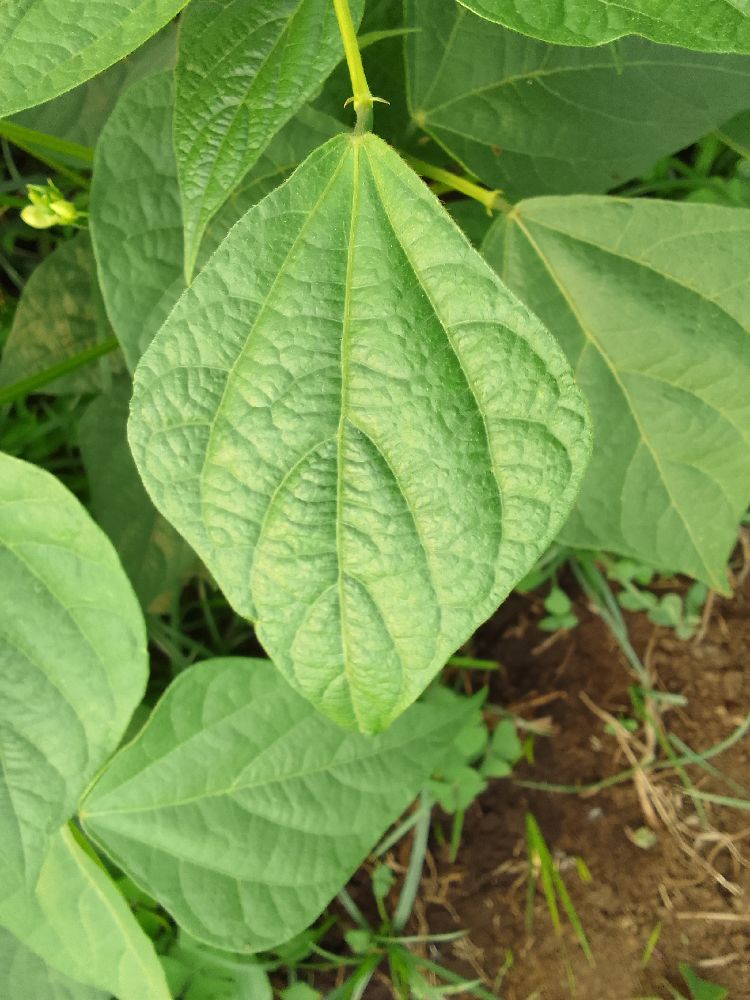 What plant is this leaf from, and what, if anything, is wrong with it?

maize, healthy
